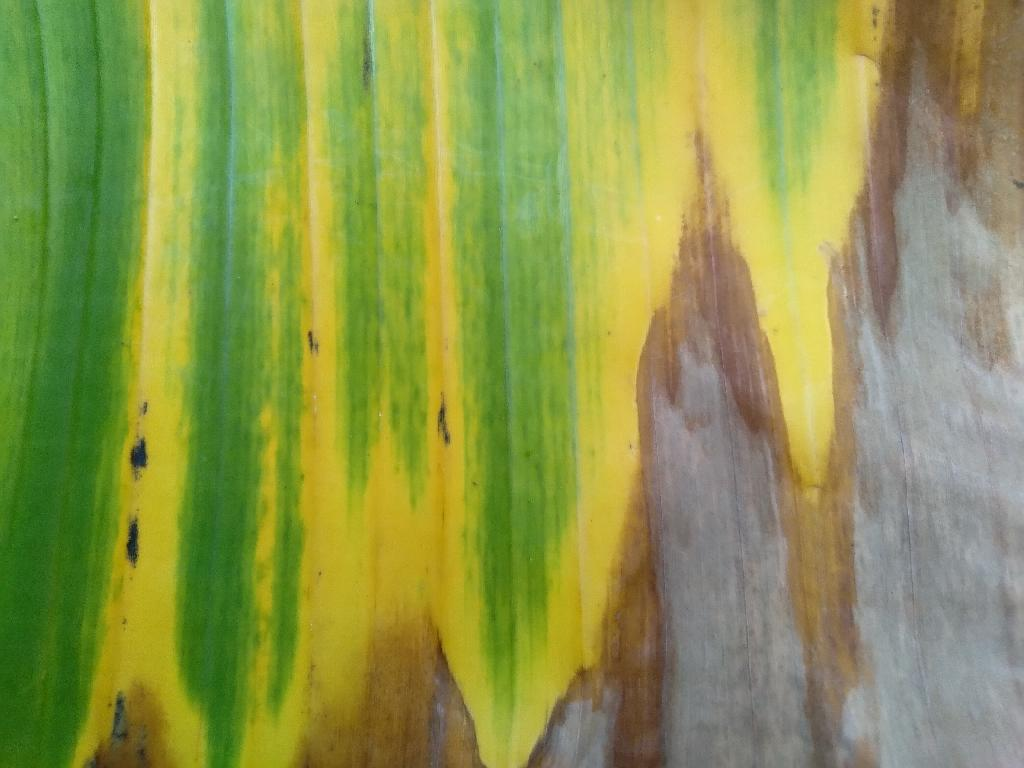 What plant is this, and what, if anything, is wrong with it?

banana, fusarium wilt race 1
